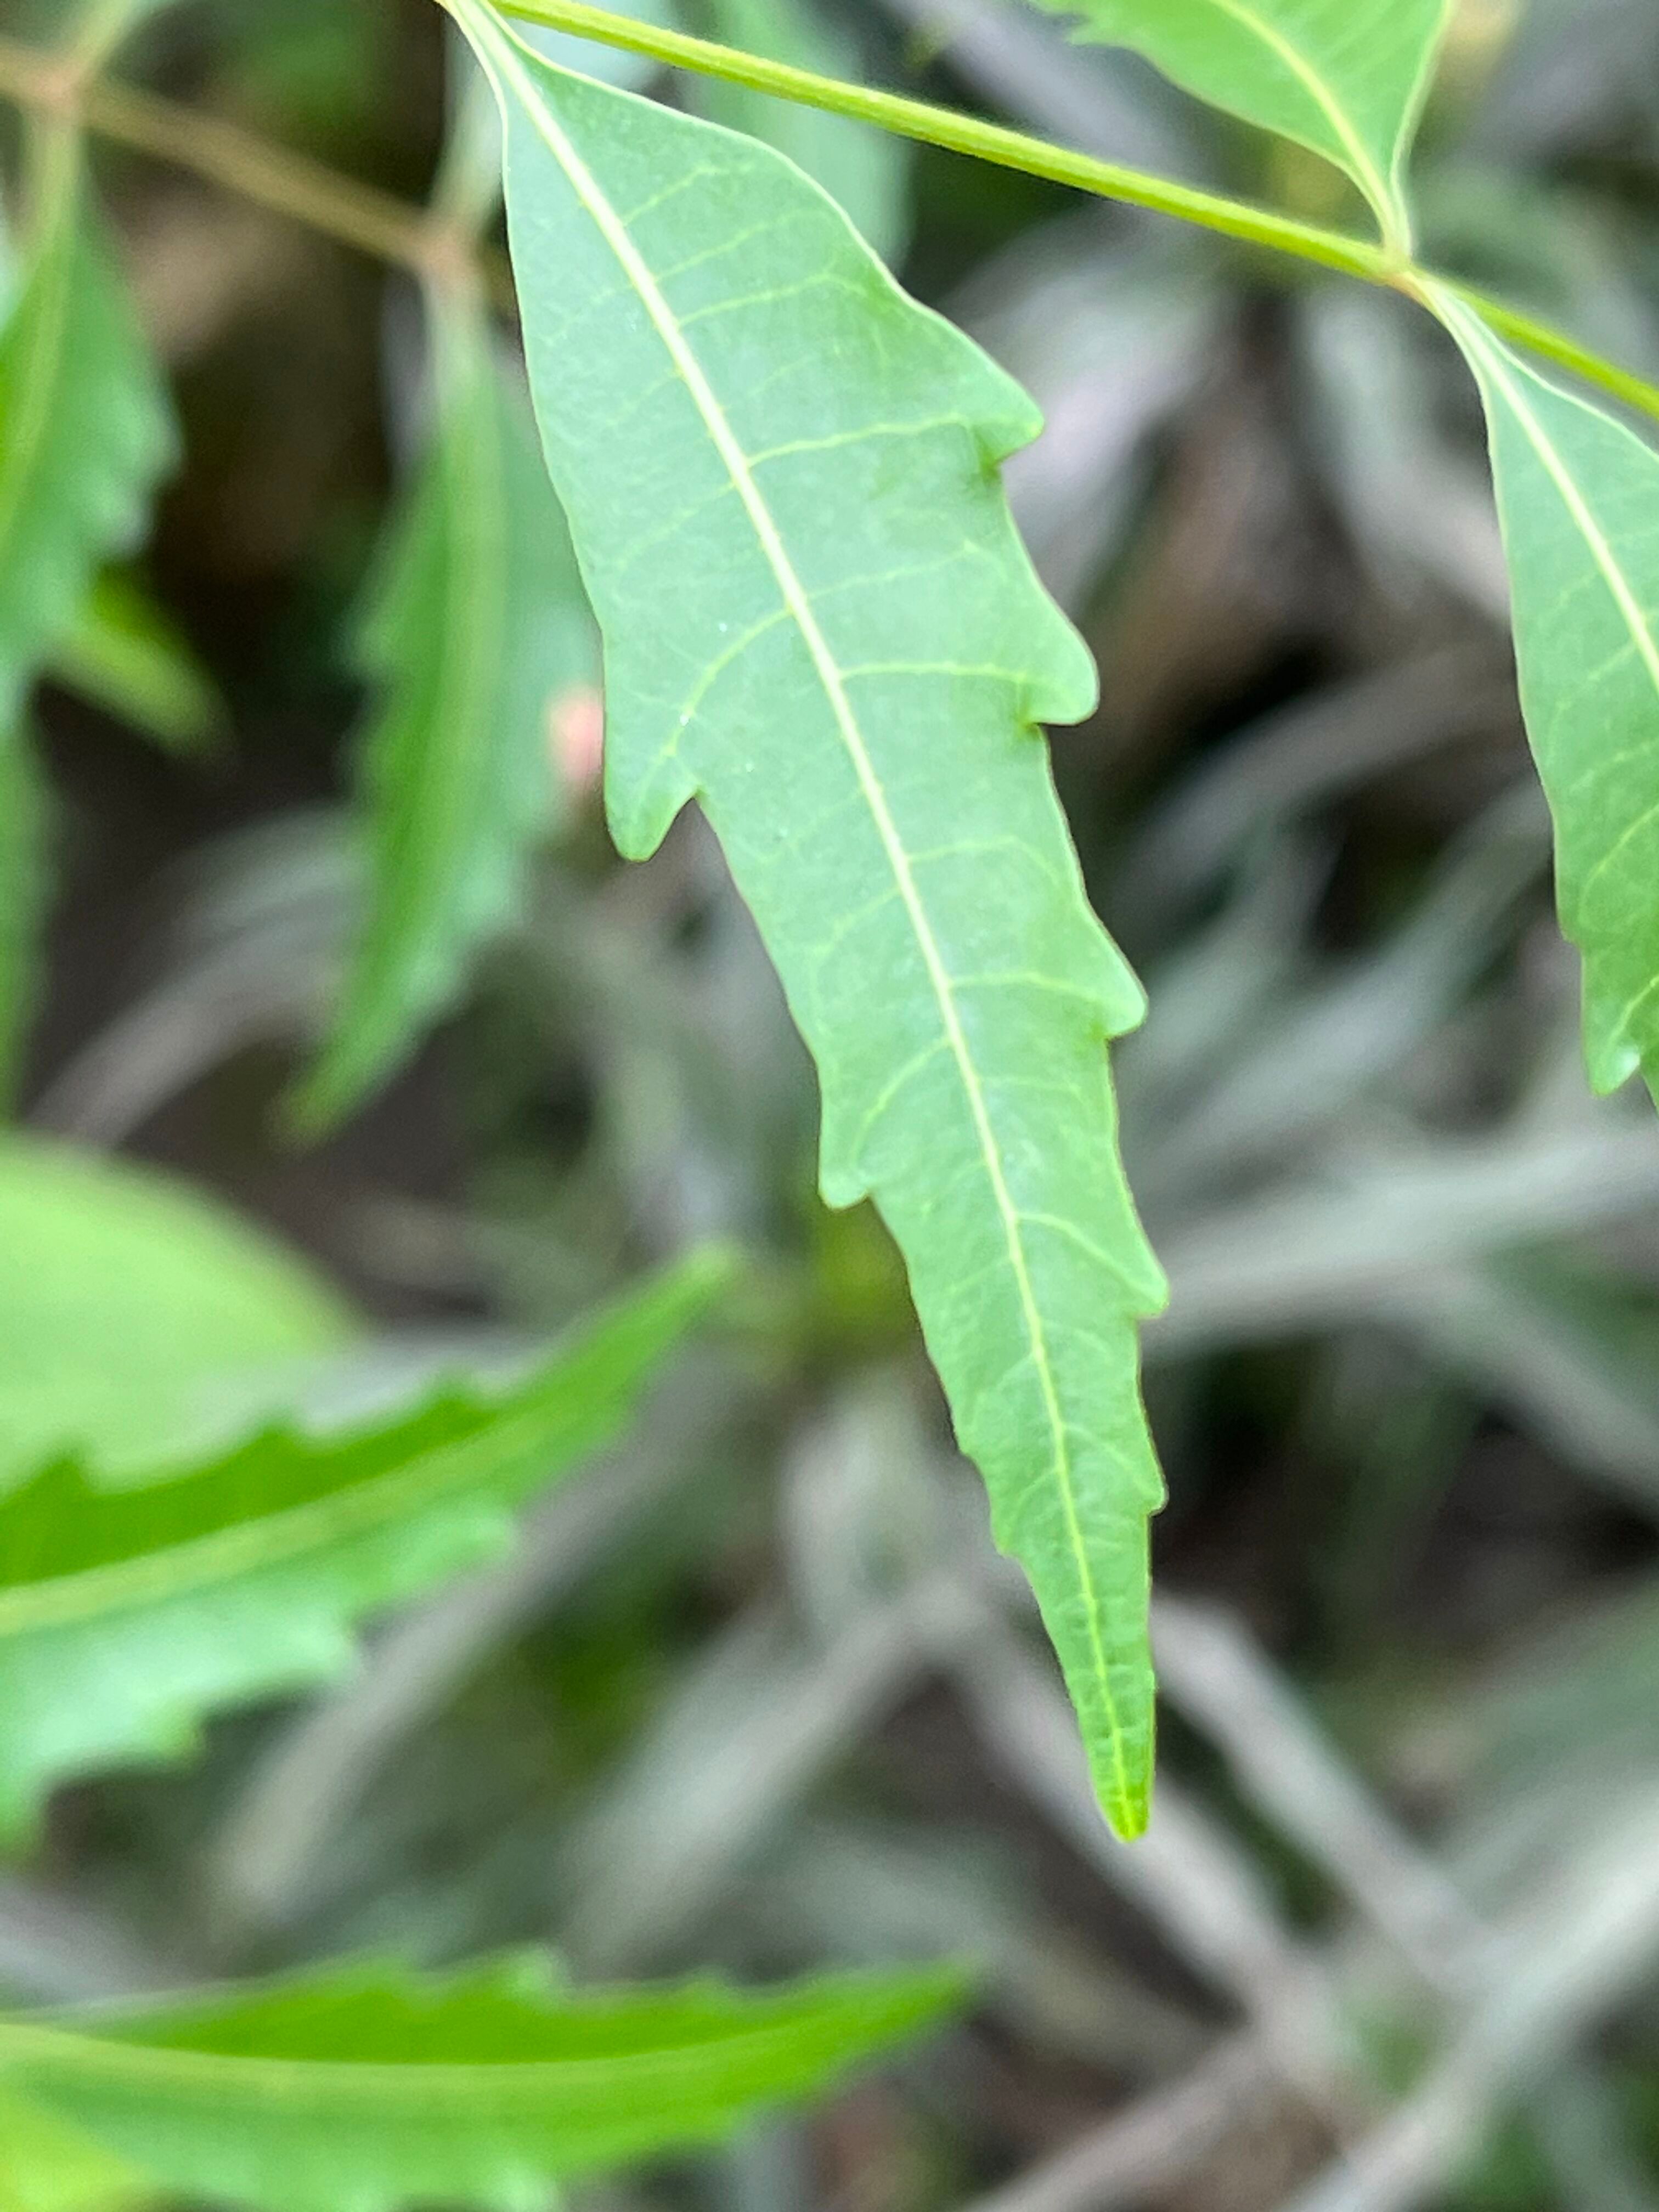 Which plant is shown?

neem
